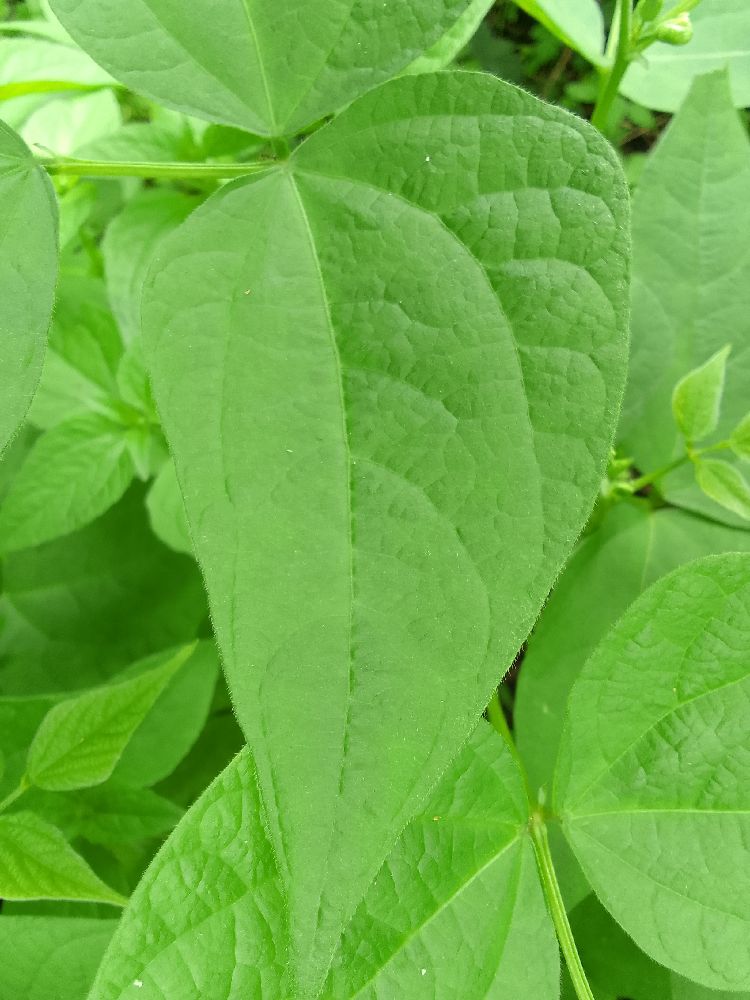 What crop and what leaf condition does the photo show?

common bean, healthy
